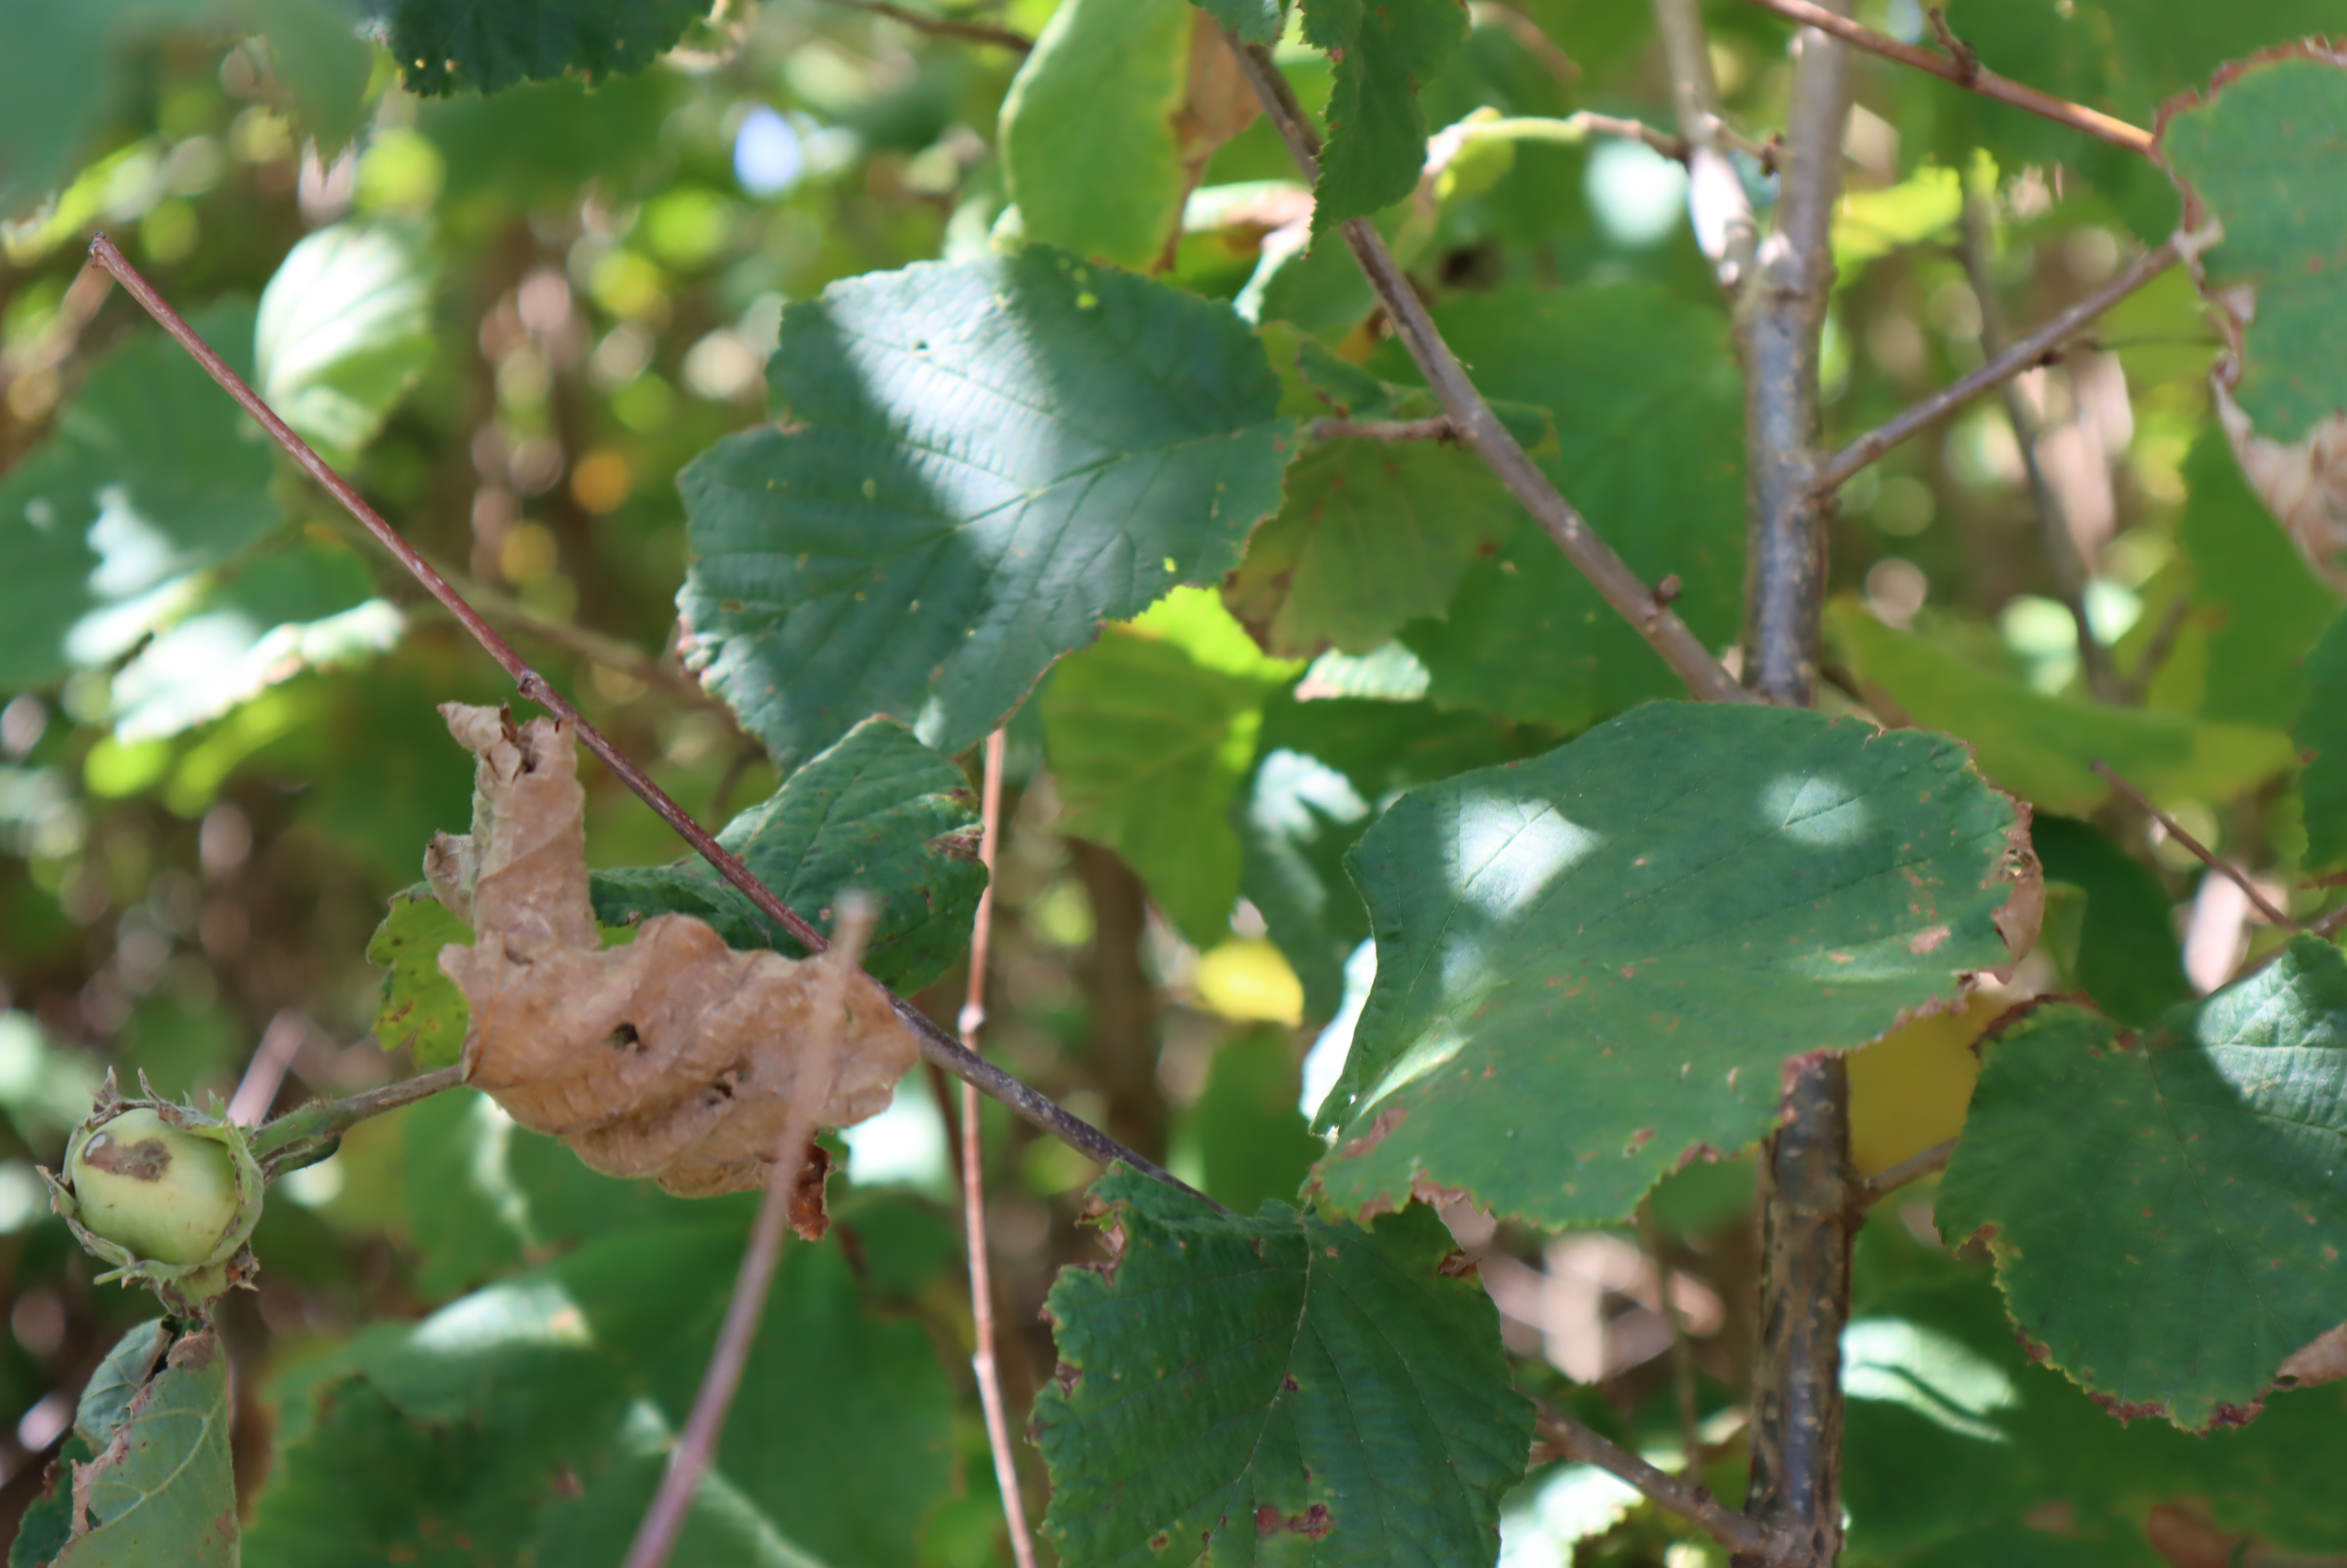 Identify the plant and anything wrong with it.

hazel, phytophagous, sunburn
